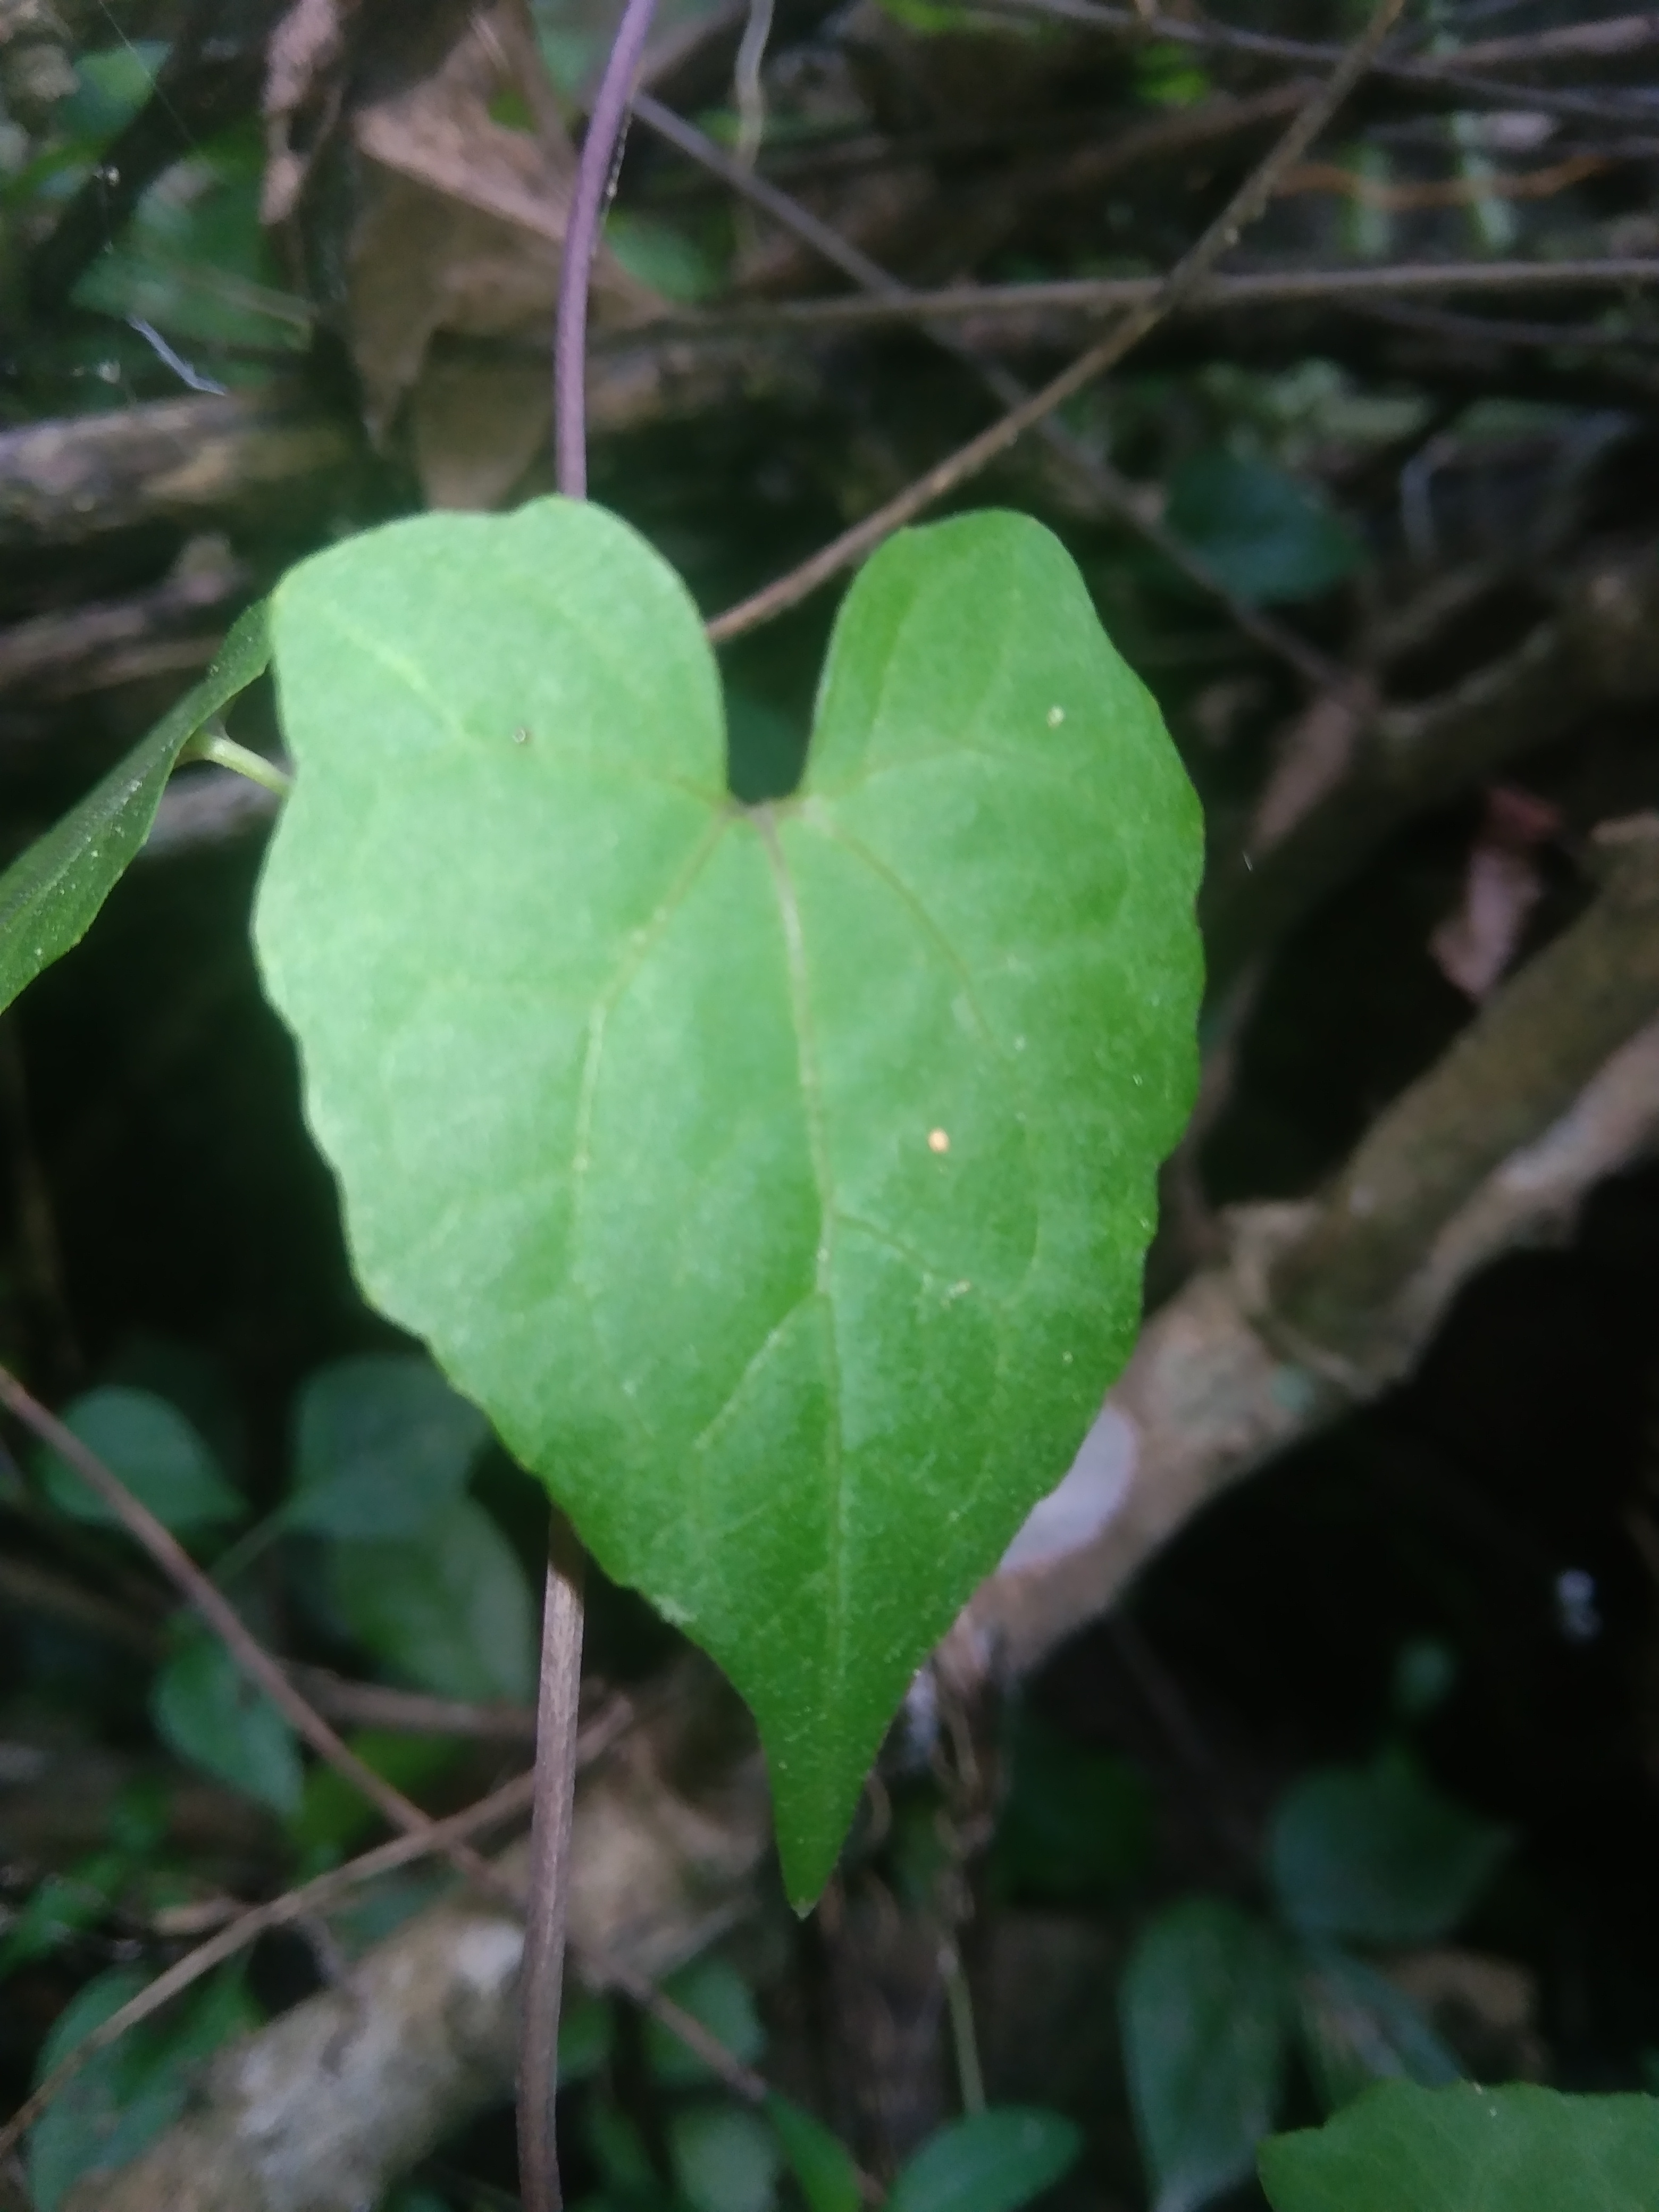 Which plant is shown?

bitter vine
